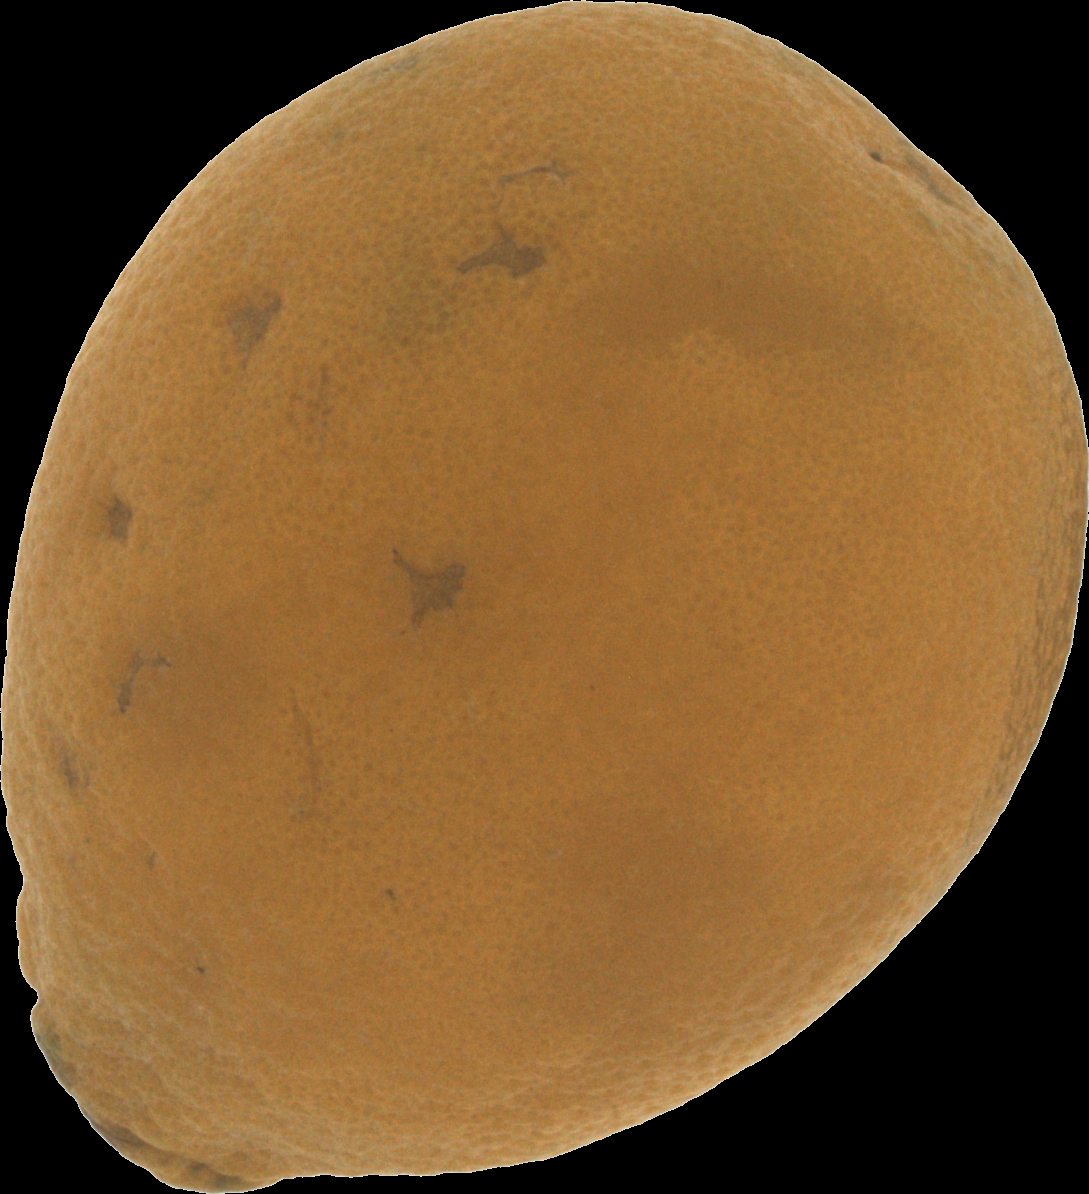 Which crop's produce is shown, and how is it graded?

orange, bad
